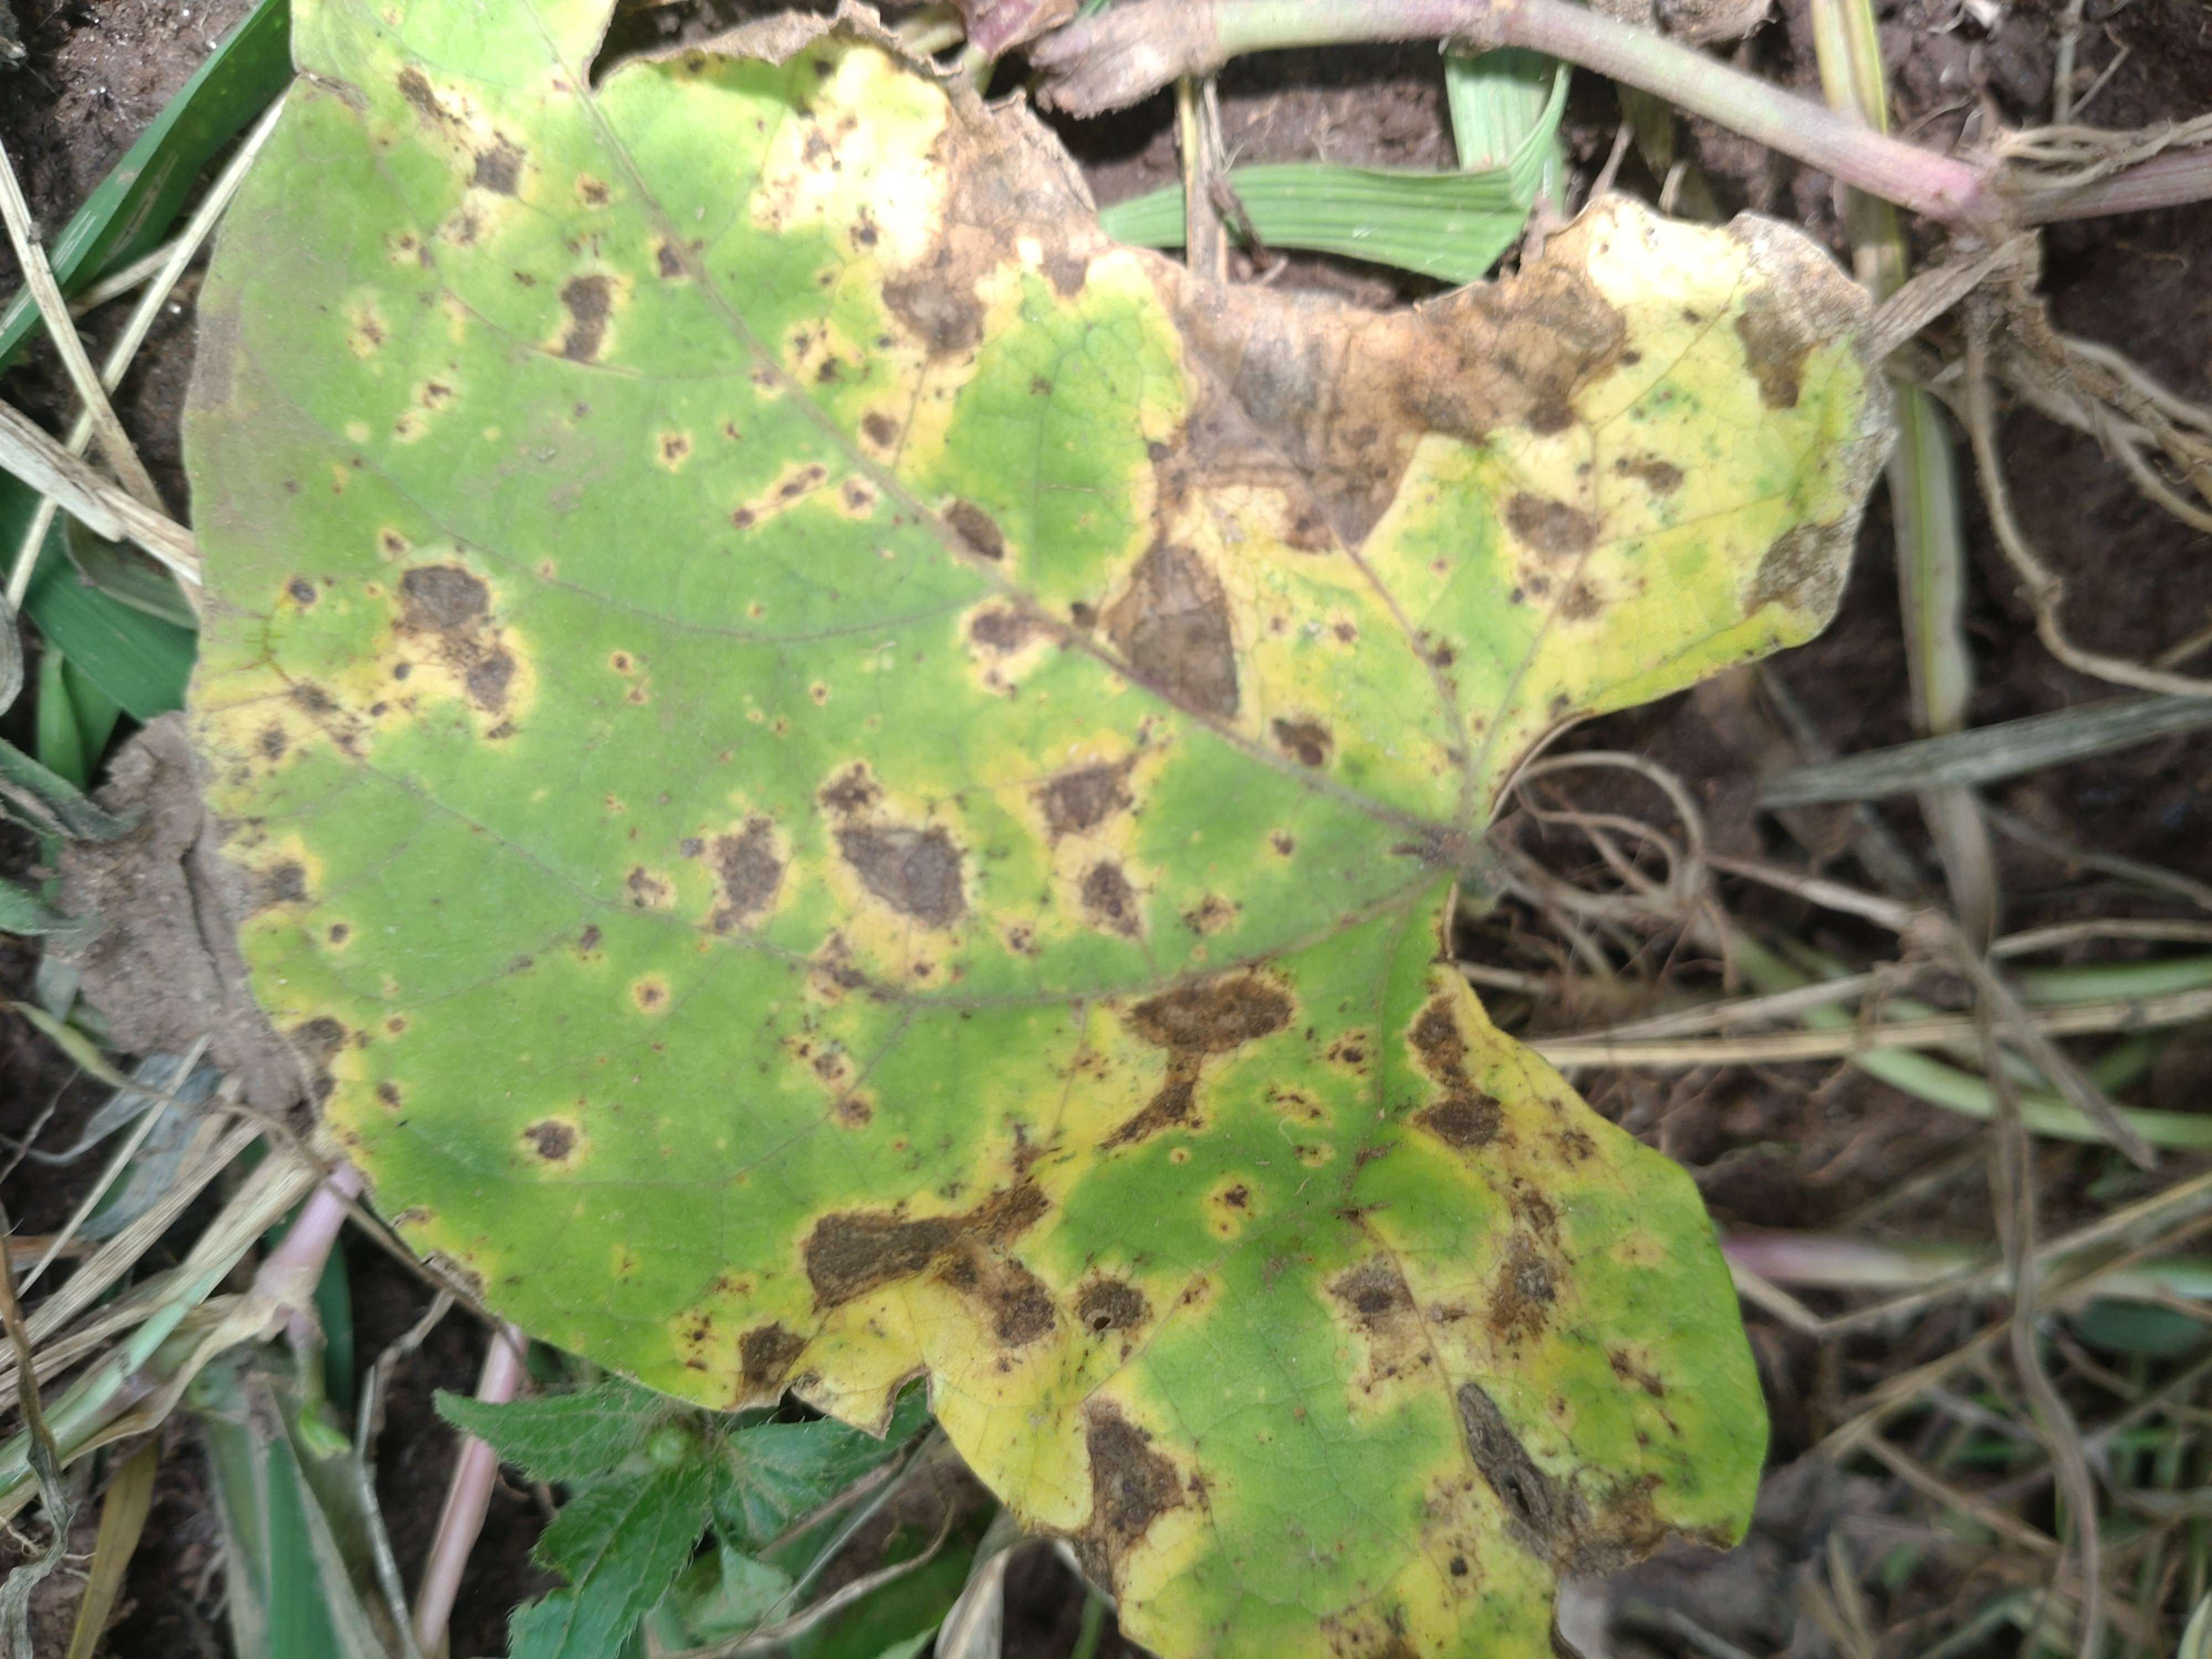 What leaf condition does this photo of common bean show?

rust
